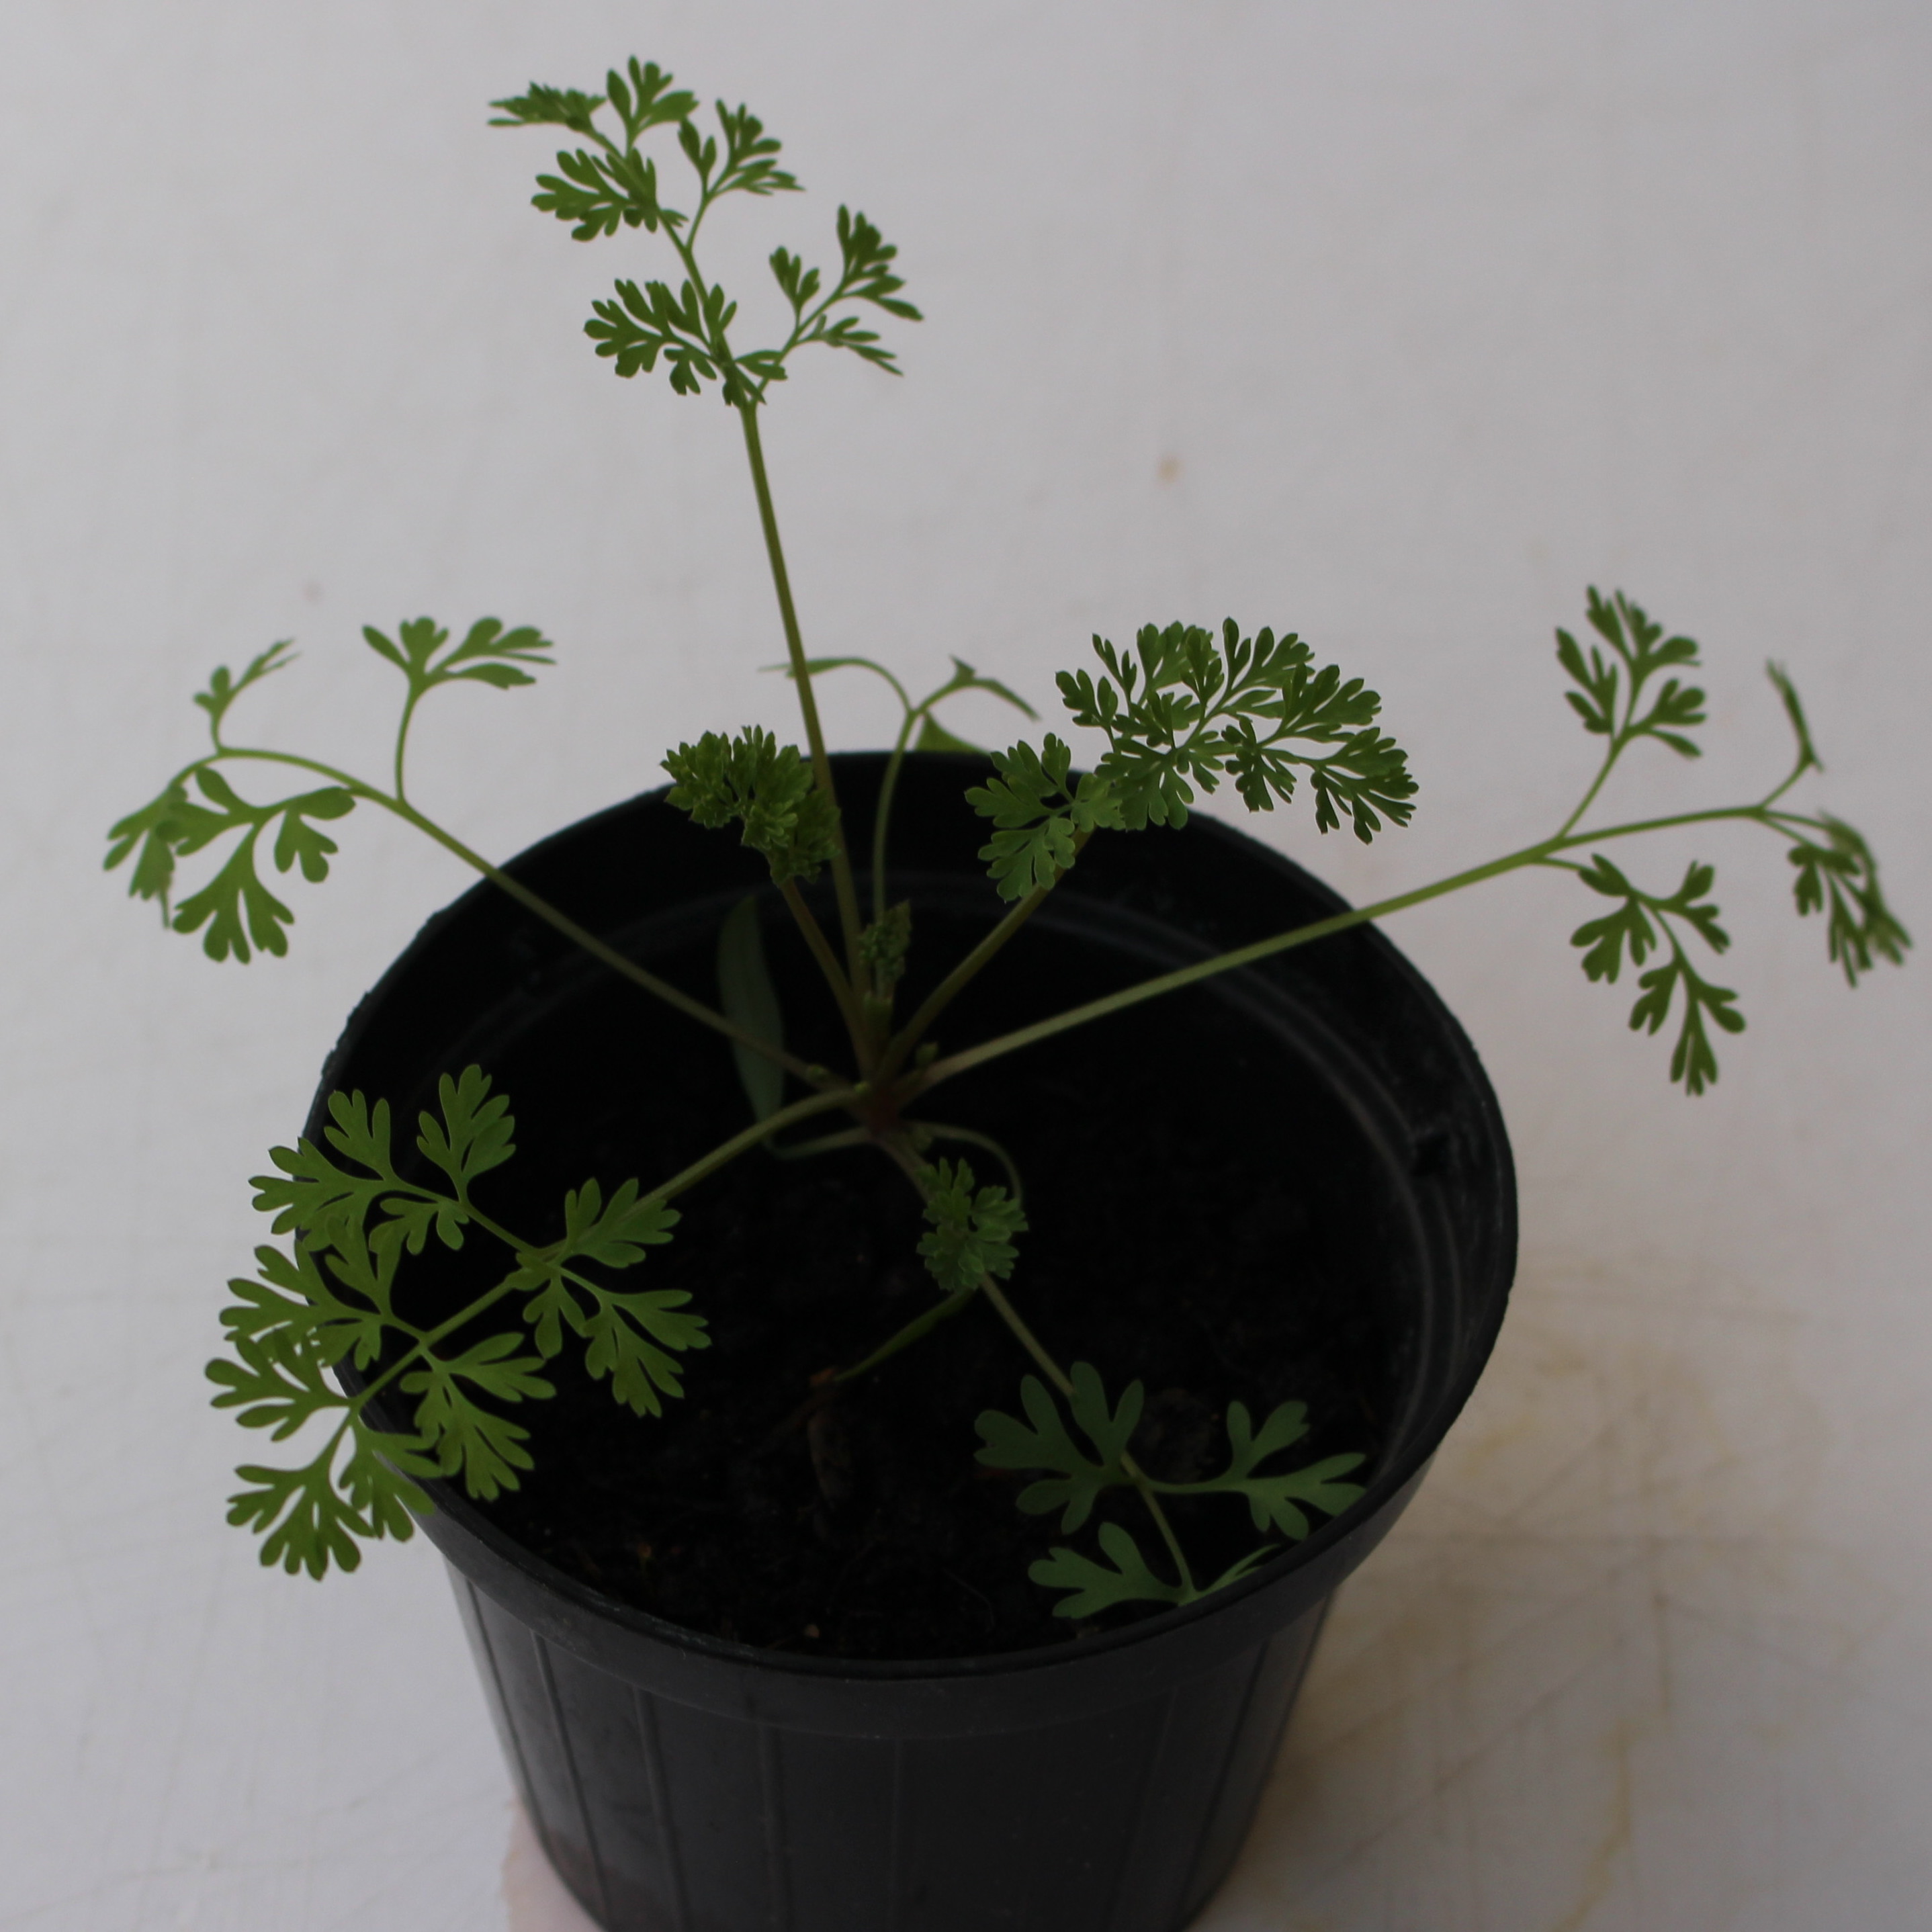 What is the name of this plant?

Fumaria officinalis
